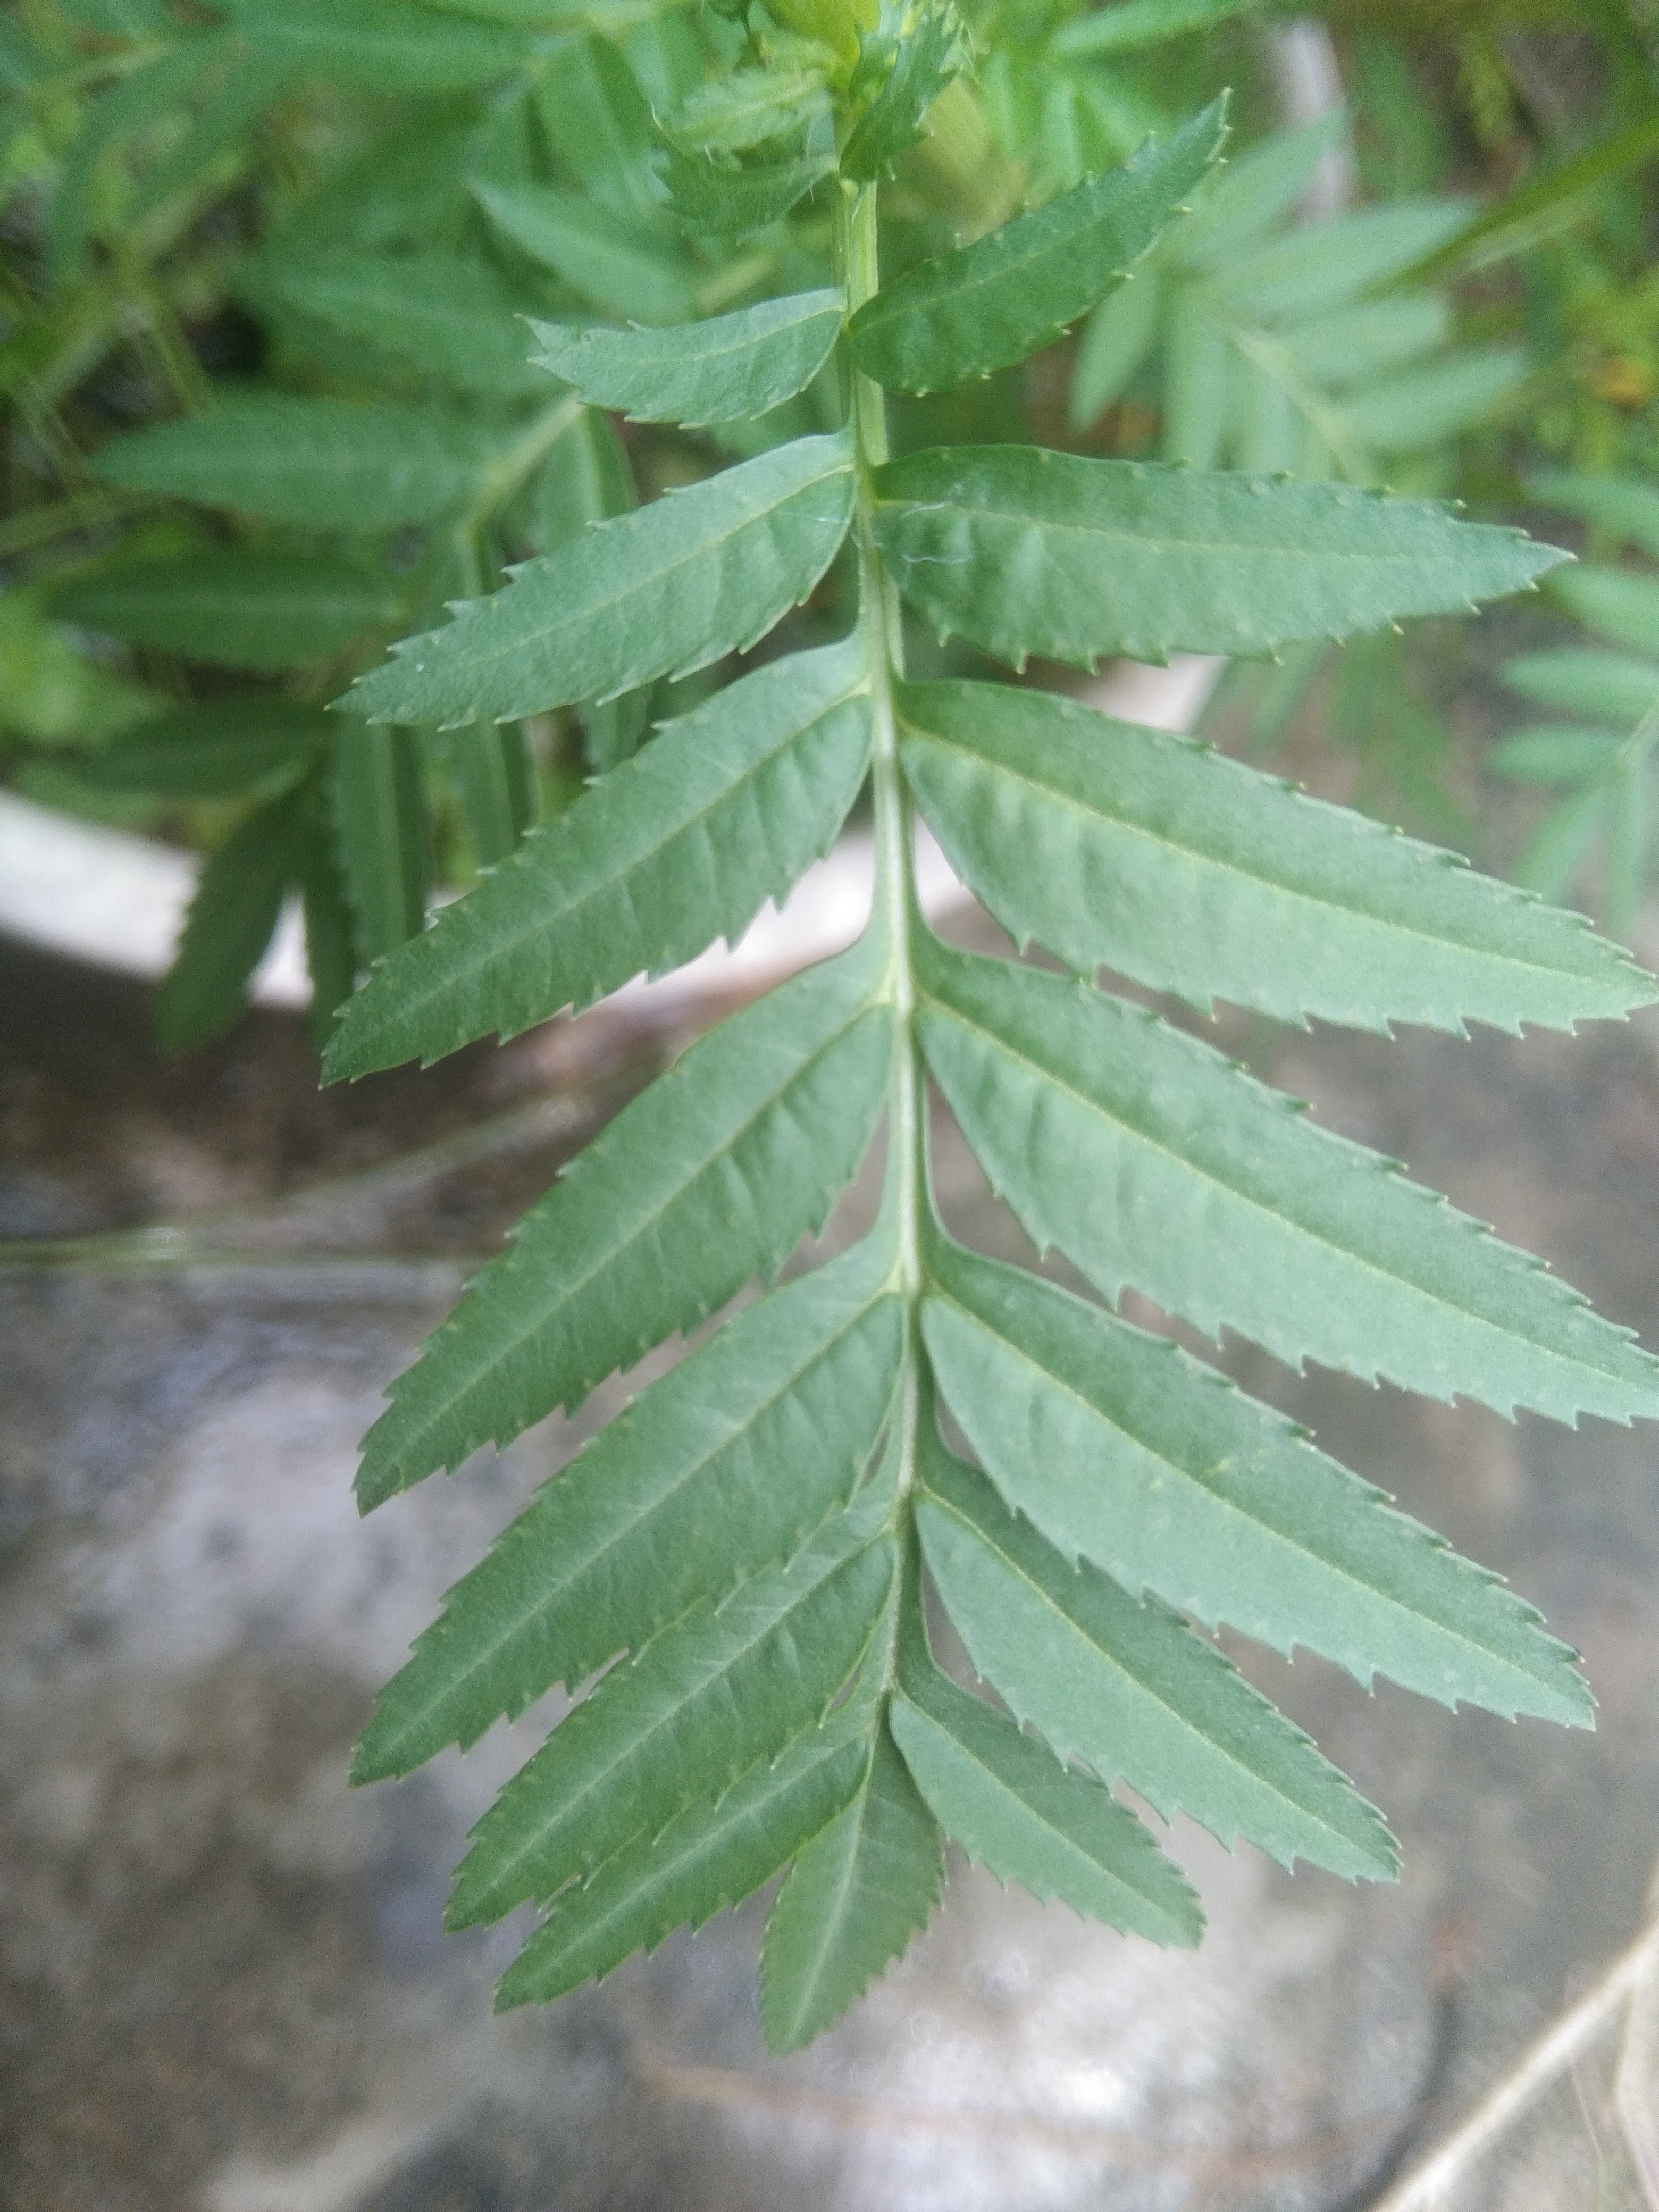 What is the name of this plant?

marigold
